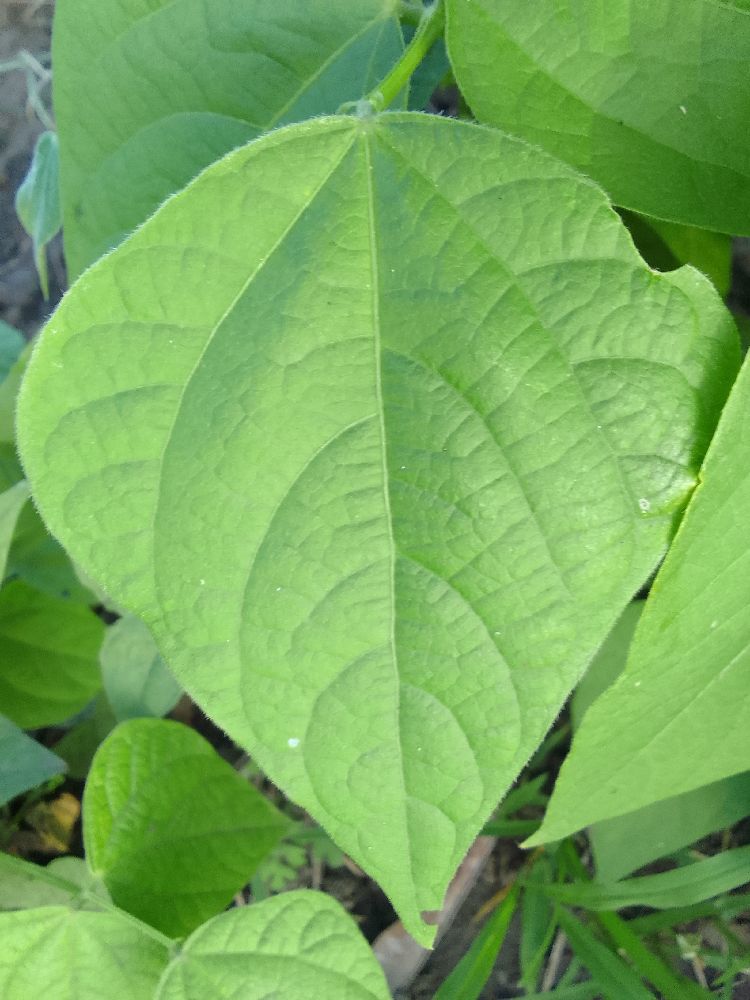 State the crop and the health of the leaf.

common bean, healthy
